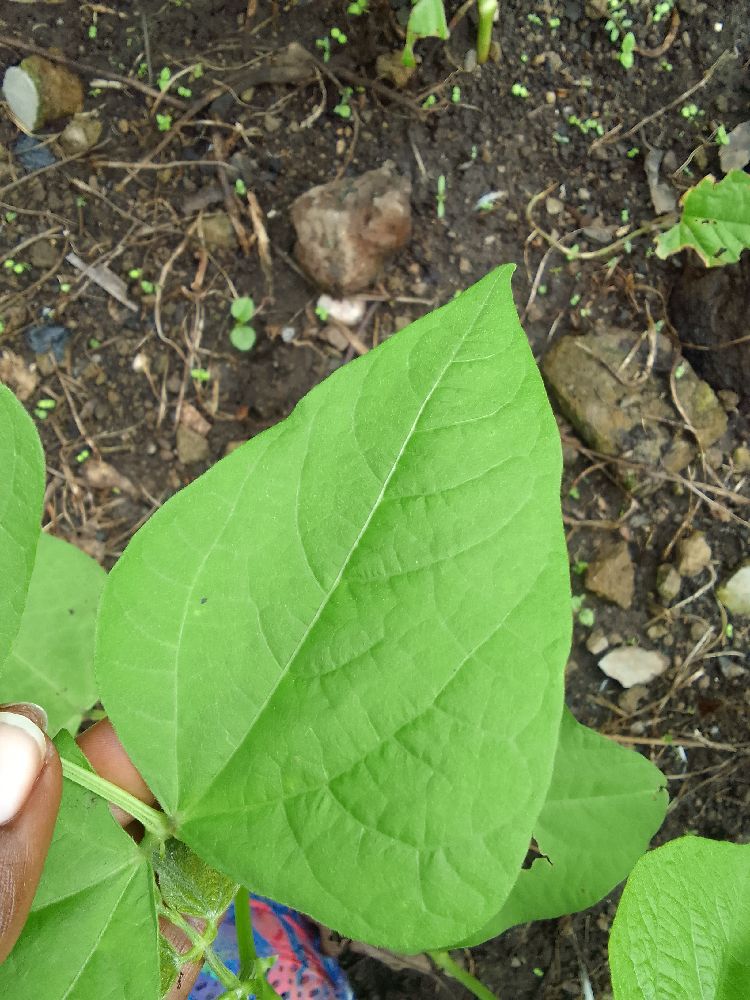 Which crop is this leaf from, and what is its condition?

common bean, healthy
